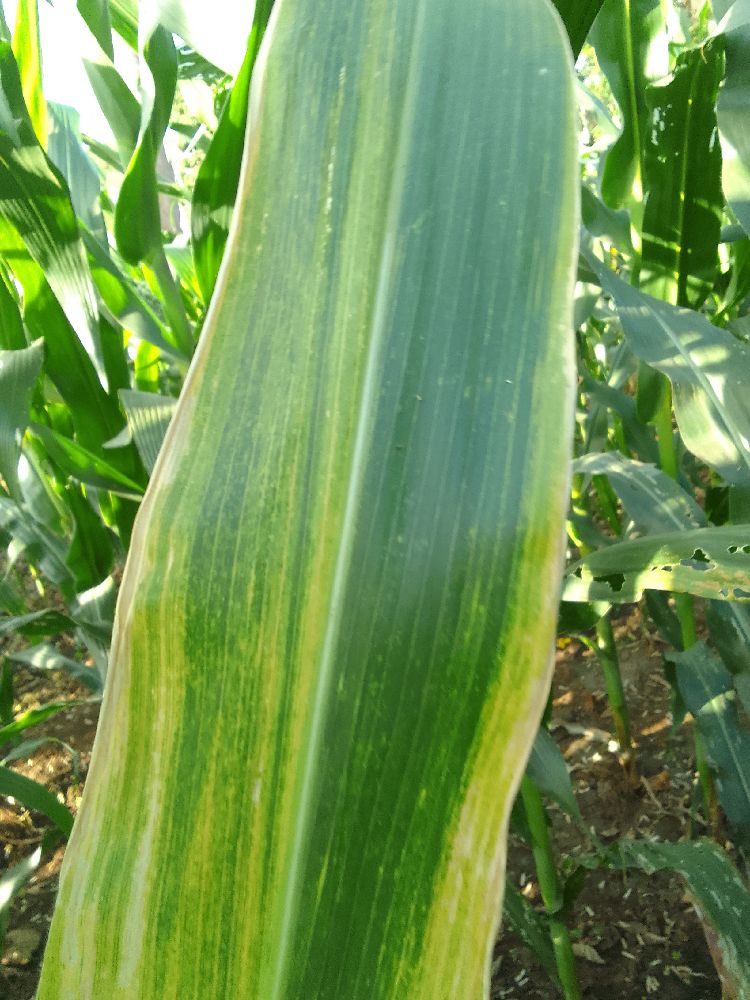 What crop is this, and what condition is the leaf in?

maize, maize lethal necrosis
